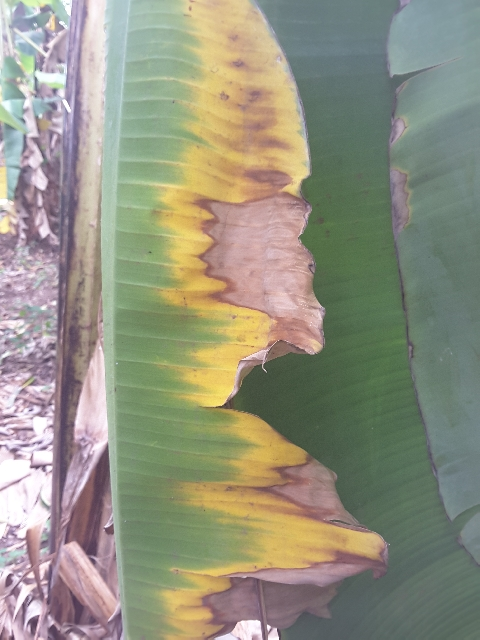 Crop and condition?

banana, fusarium wilt race 1
